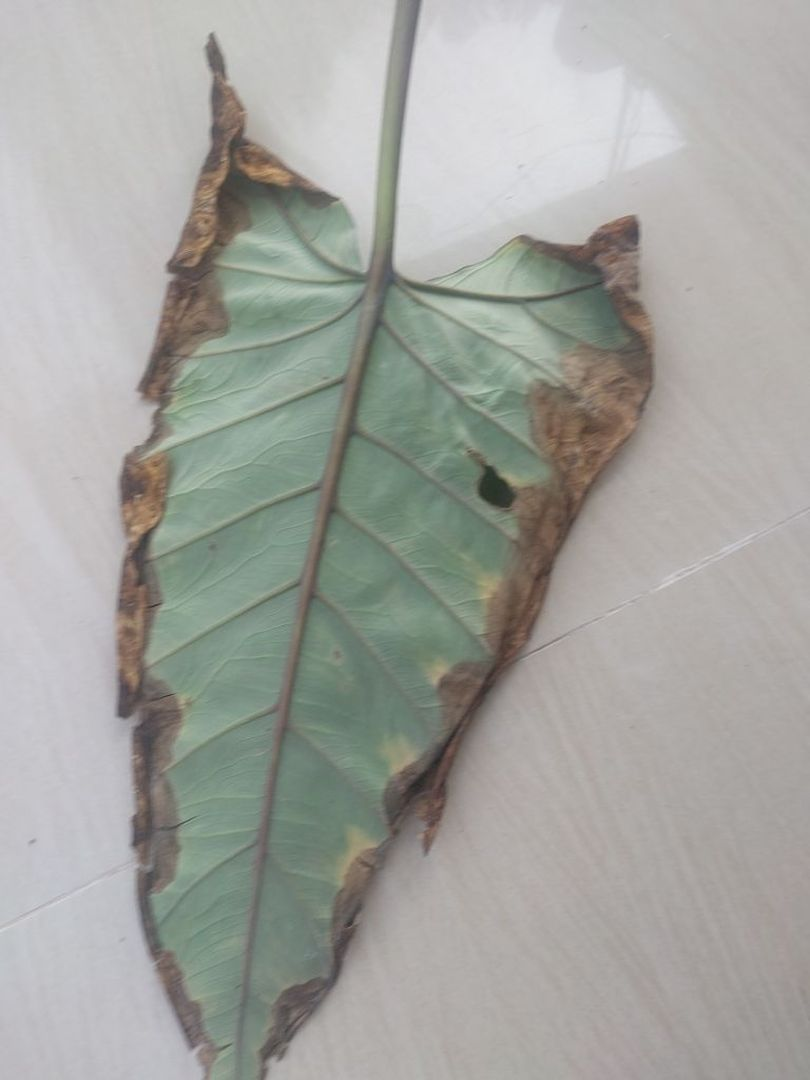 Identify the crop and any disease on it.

taro, leaf blight
